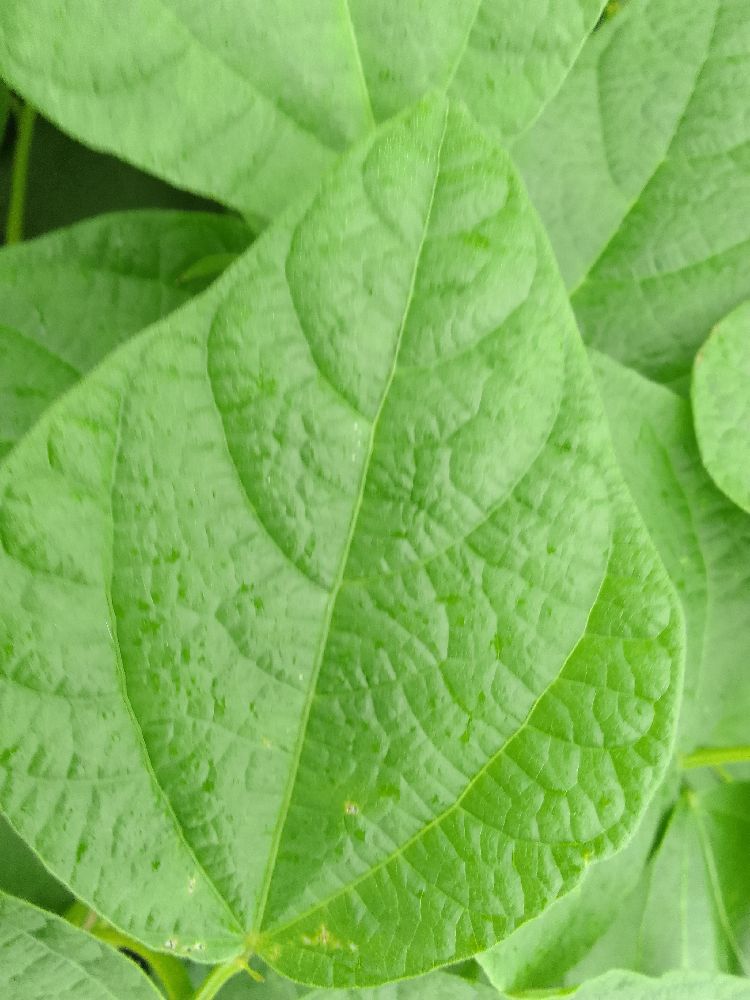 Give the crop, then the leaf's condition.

common bean, healthy
